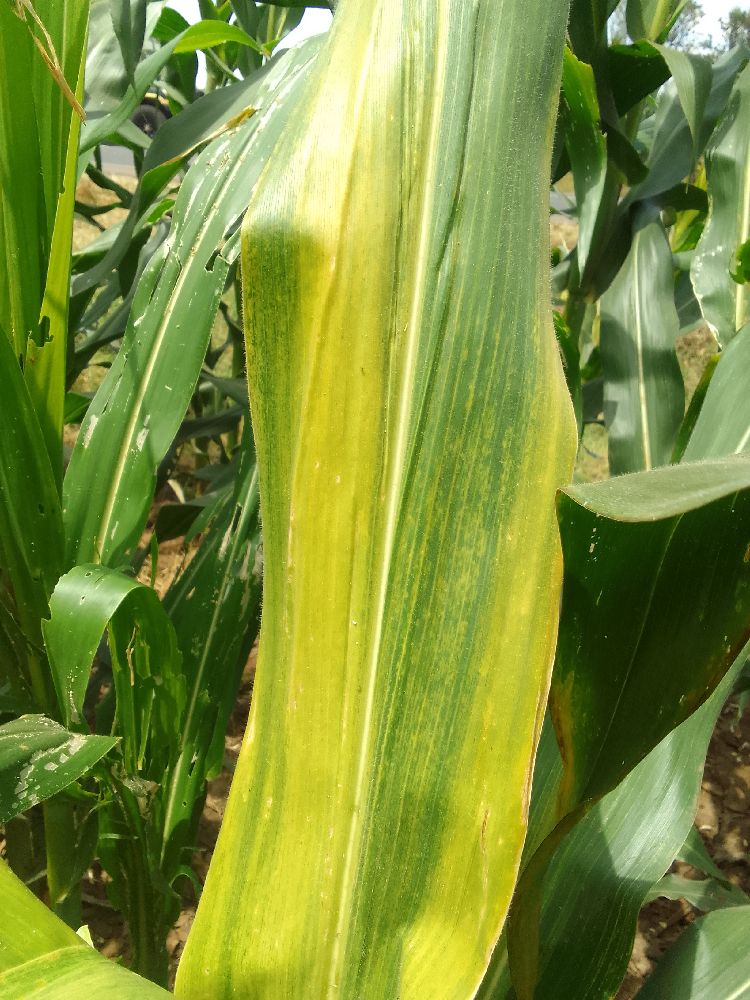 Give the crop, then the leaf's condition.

maize, maize lethal necrosis
